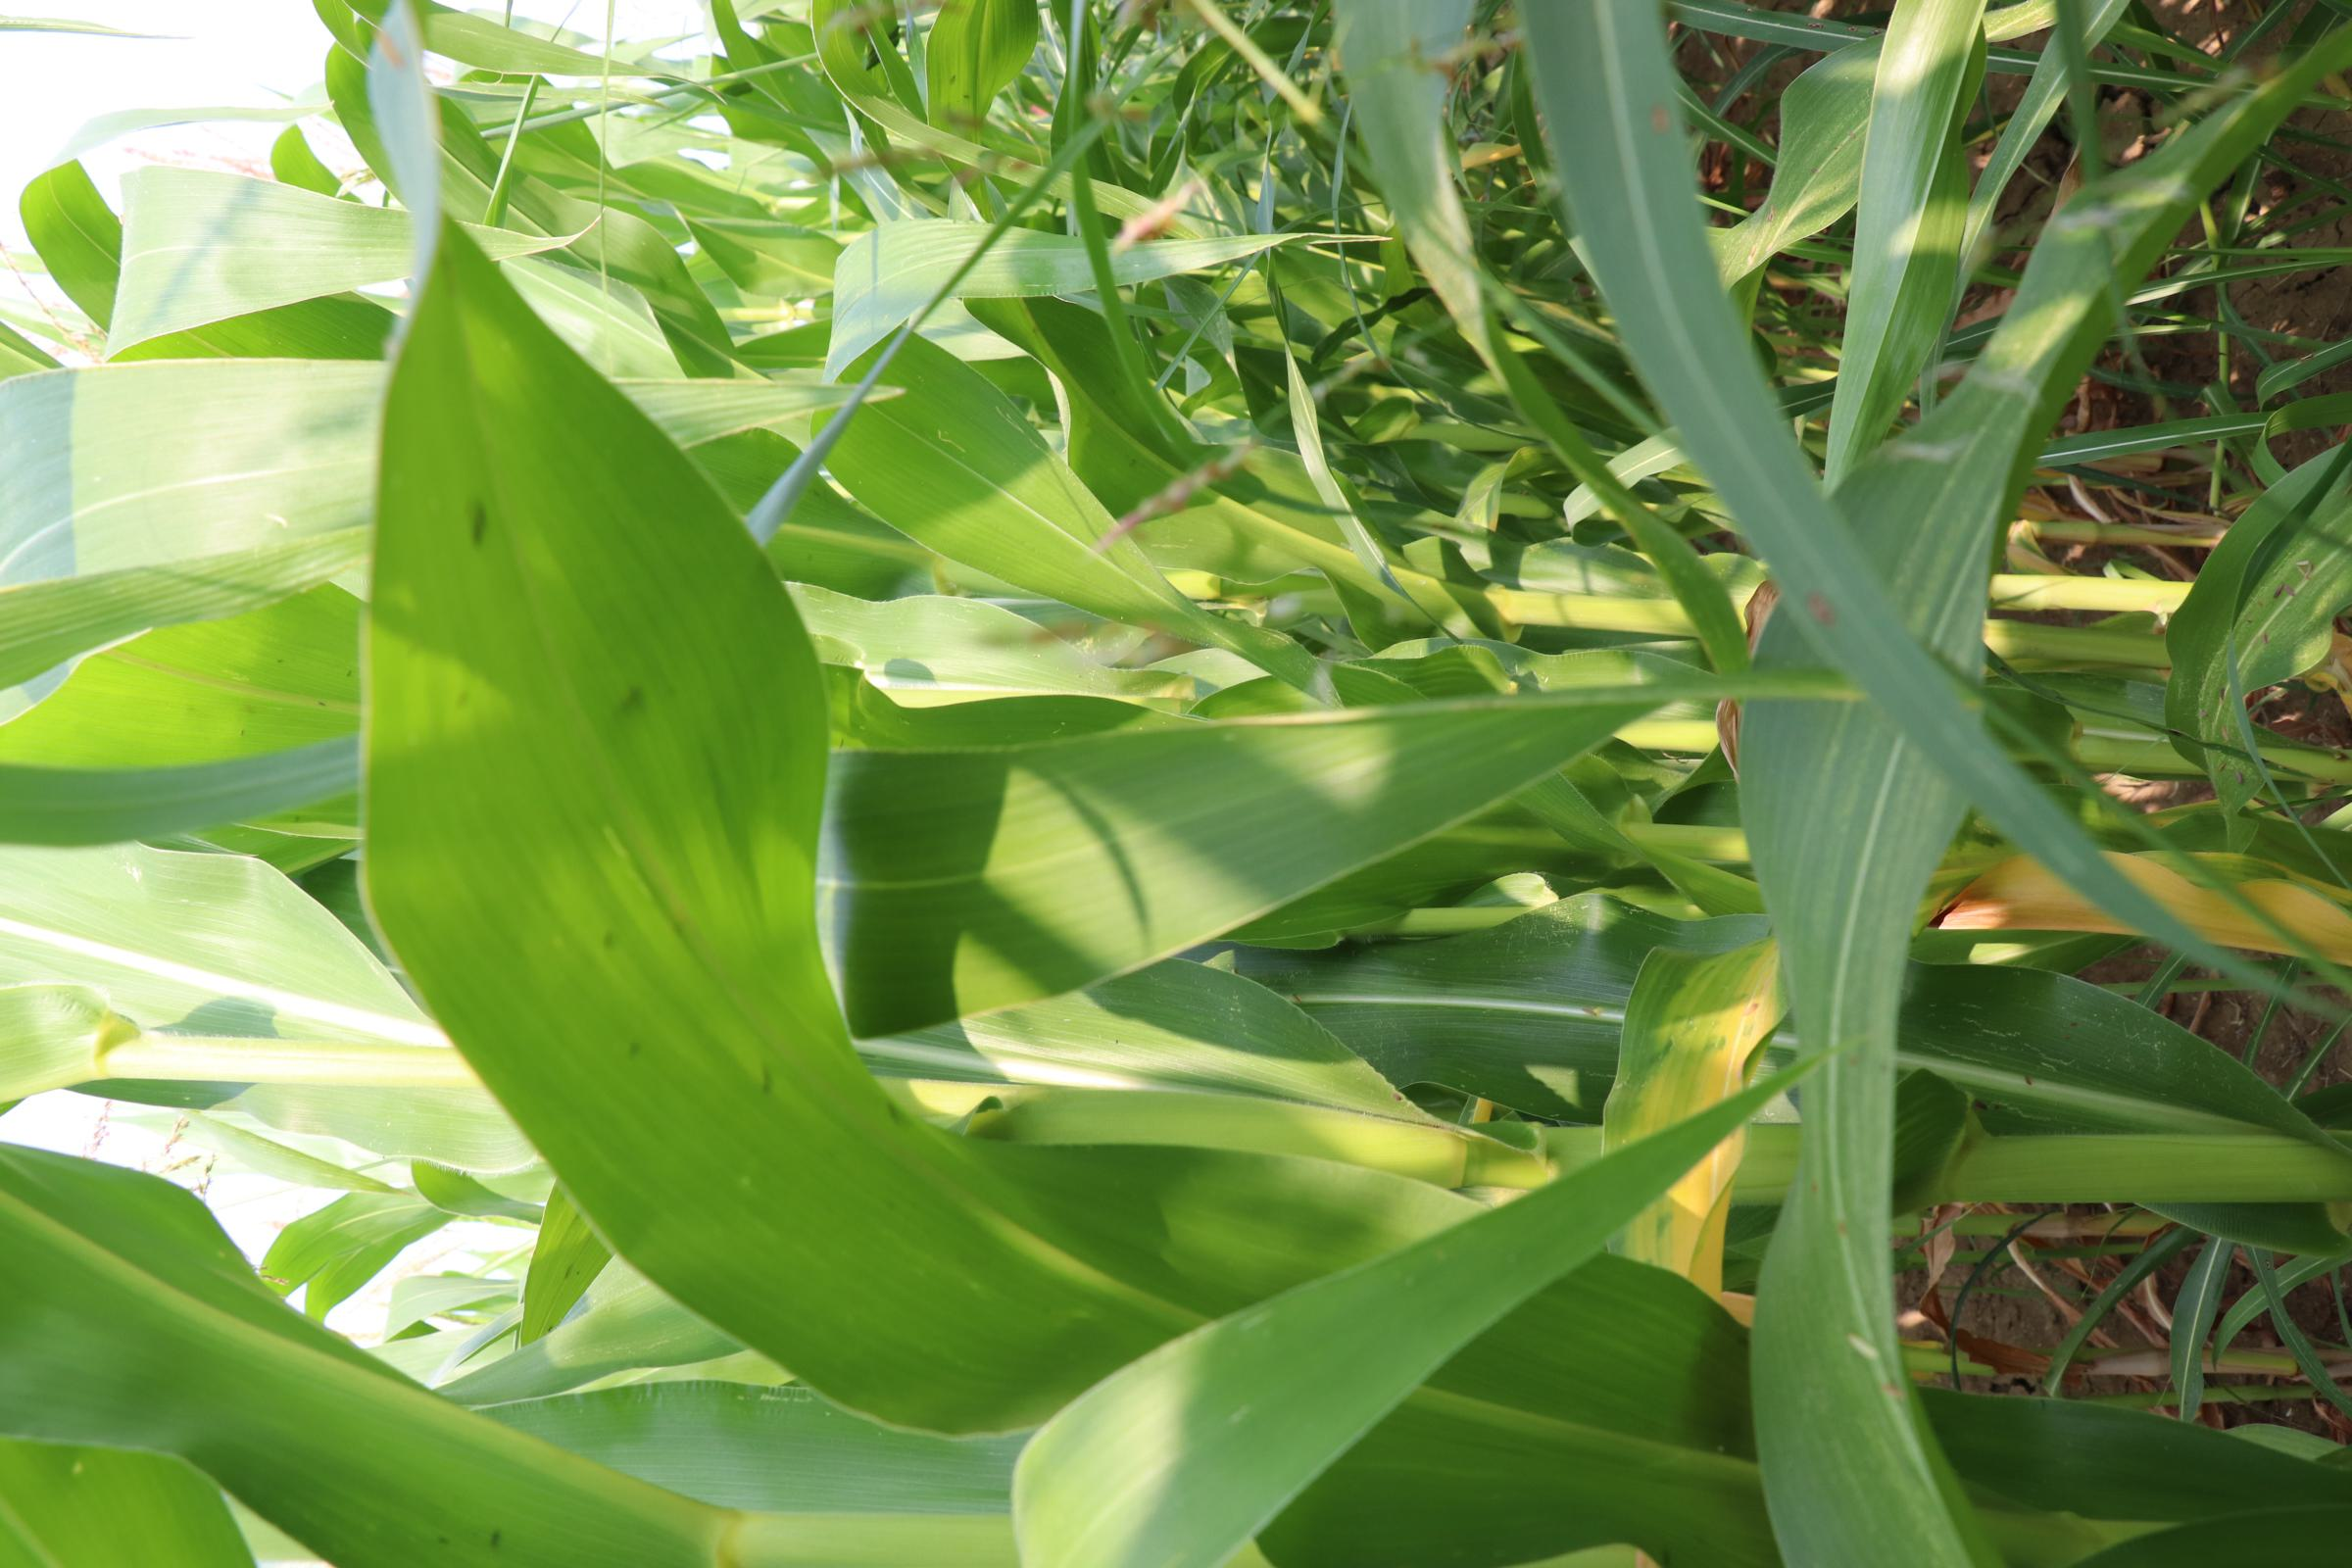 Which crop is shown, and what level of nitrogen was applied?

maize, no added nitrogen
